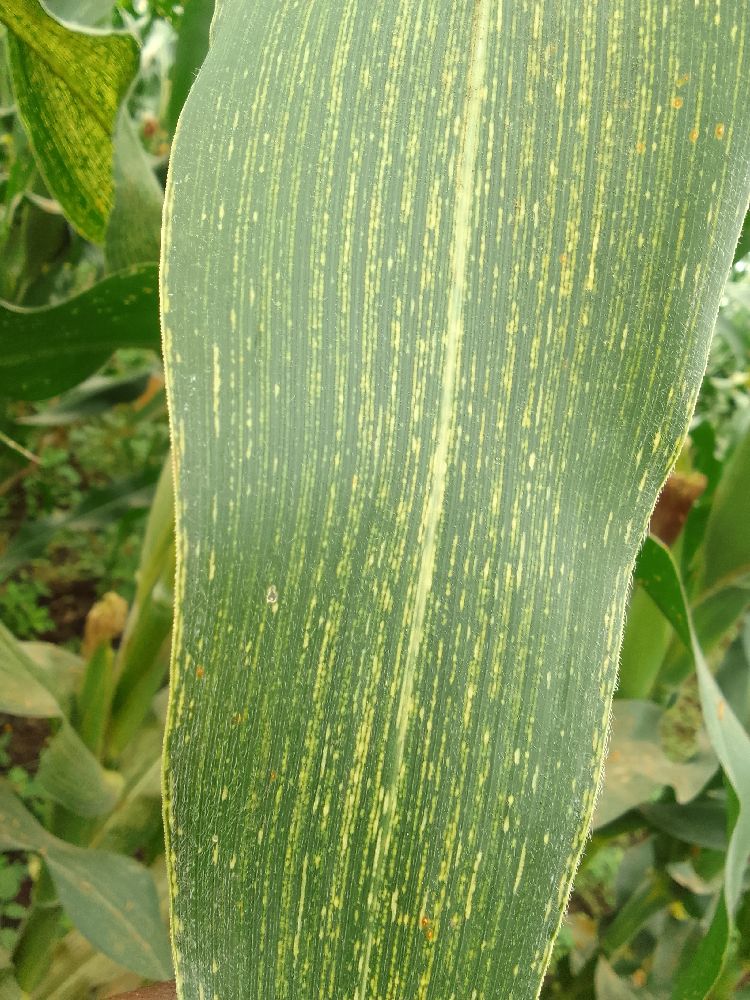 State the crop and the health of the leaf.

maize, maize streak virus
